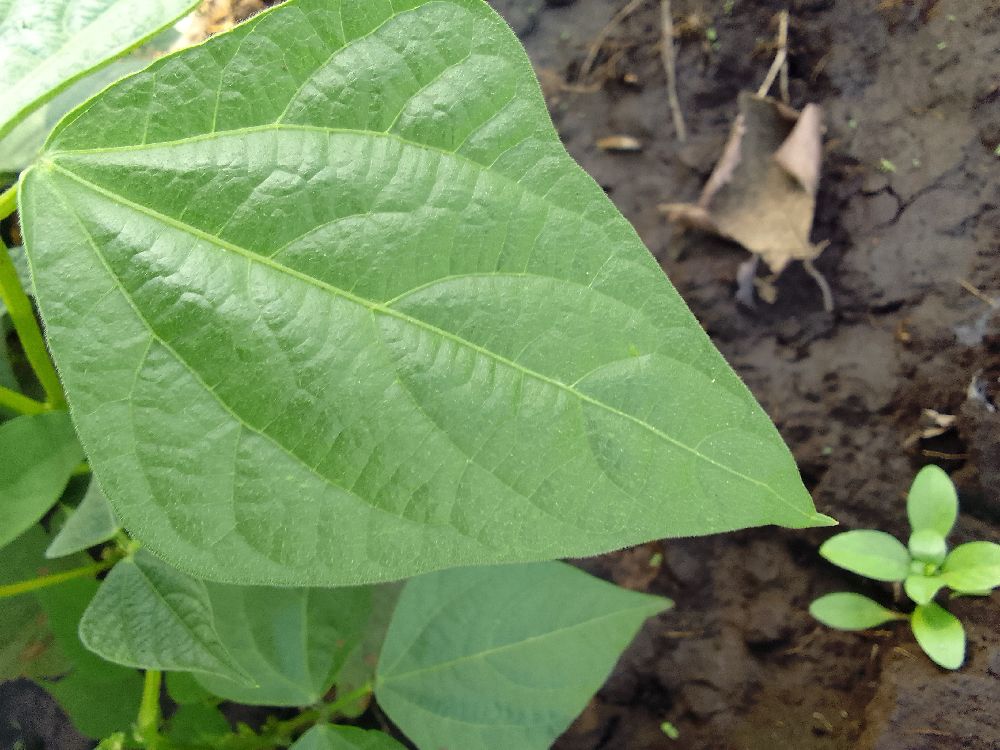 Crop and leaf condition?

common bean, healthy
